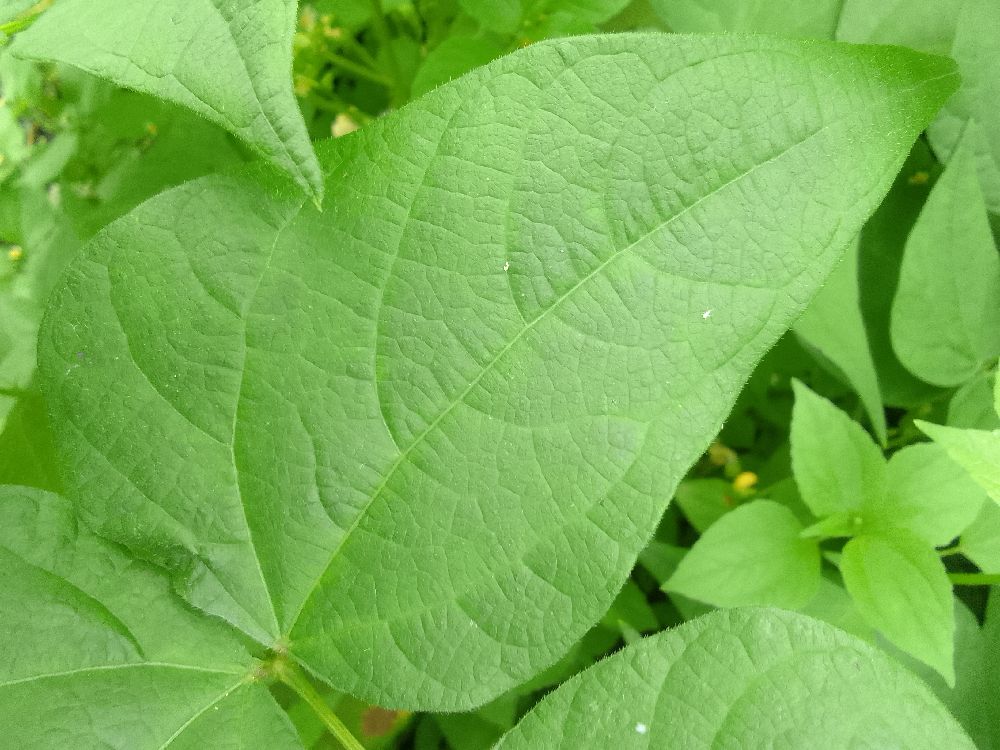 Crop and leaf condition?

common bean, healthy
